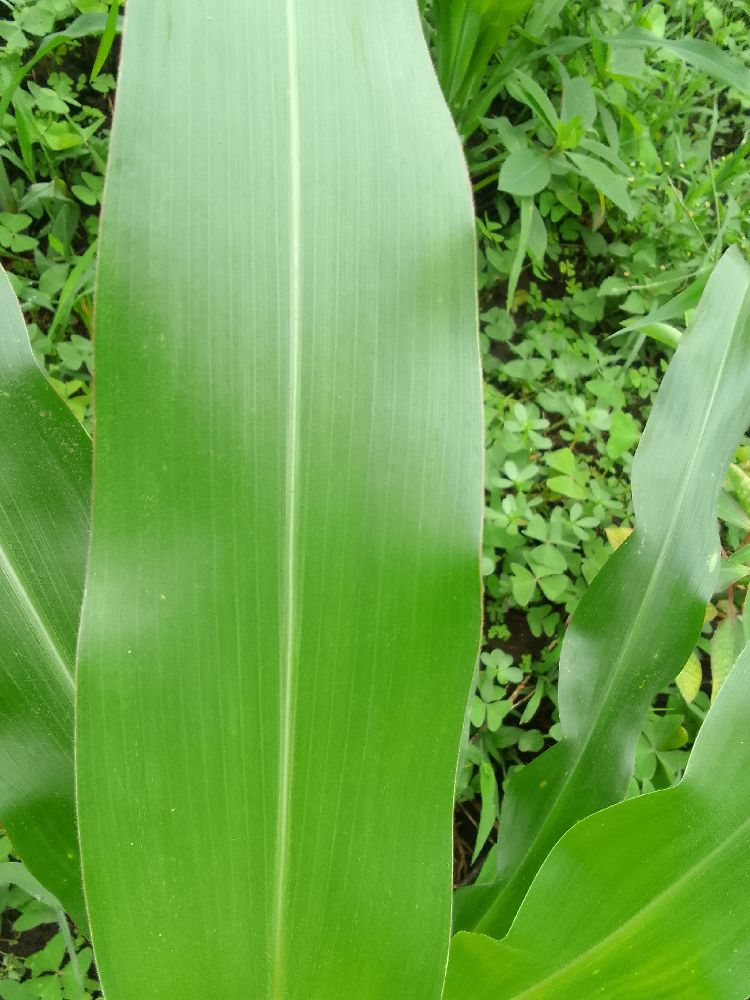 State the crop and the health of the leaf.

maize, healthy
